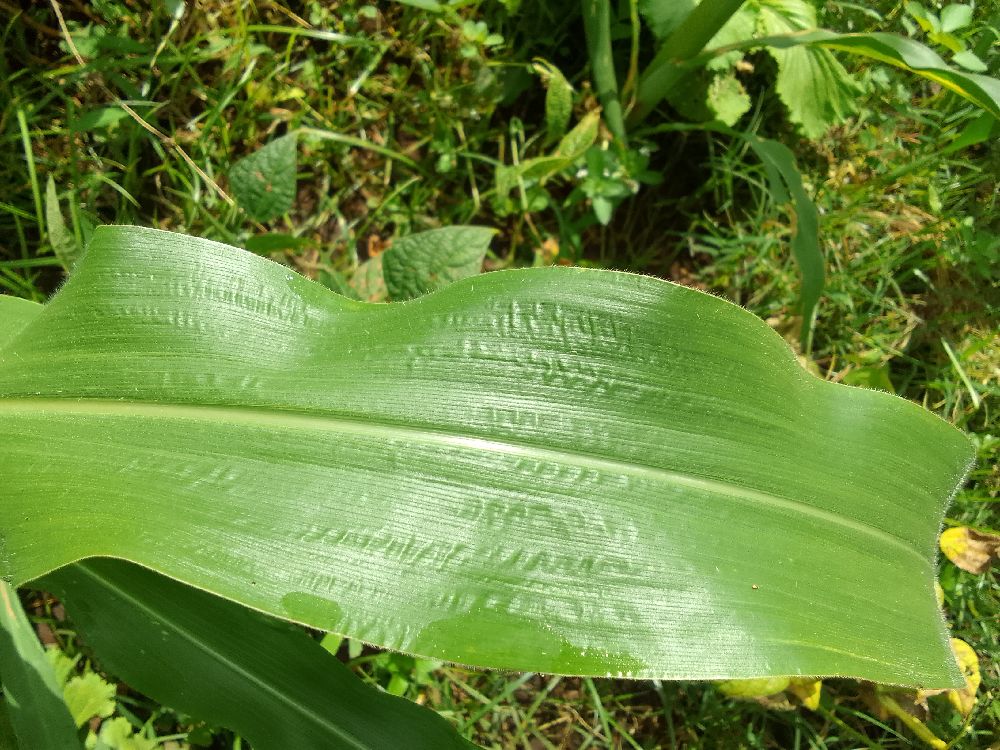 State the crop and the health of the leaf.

maize, healthy
